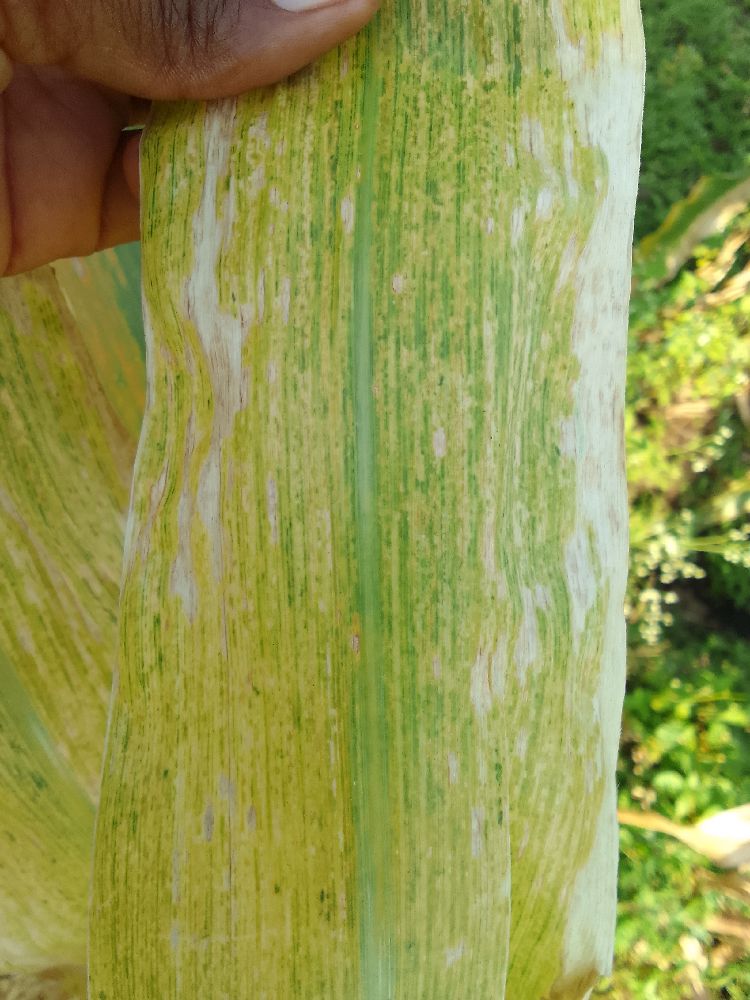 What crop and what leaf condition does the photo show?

maize, maize lethal necrosis
